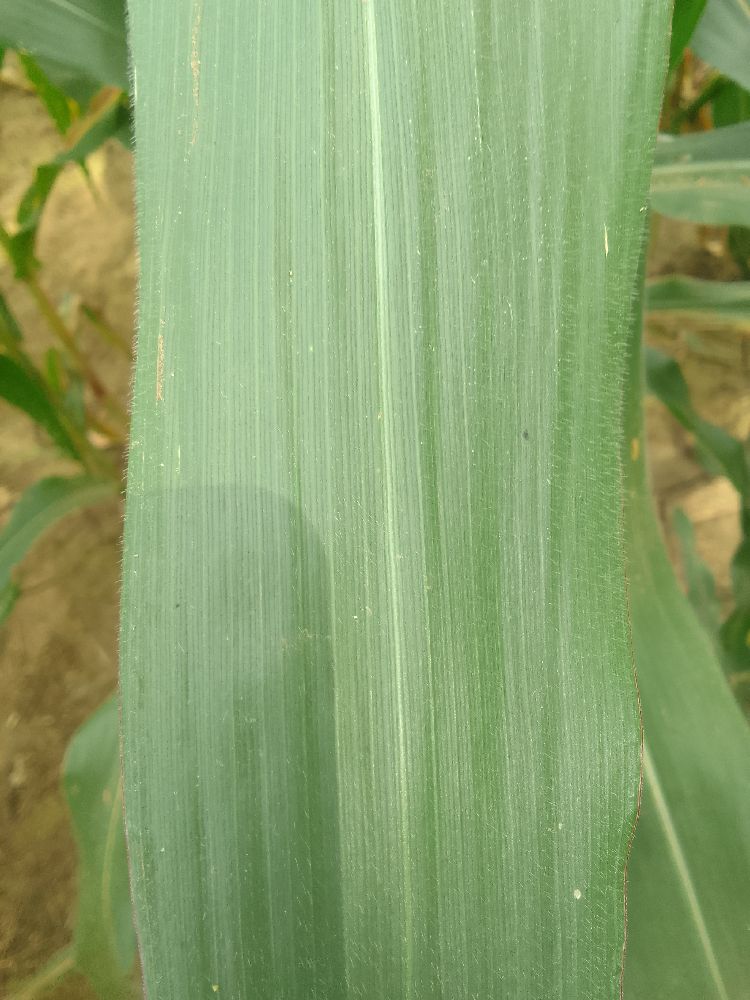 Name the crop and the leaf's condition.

maize, healthy
